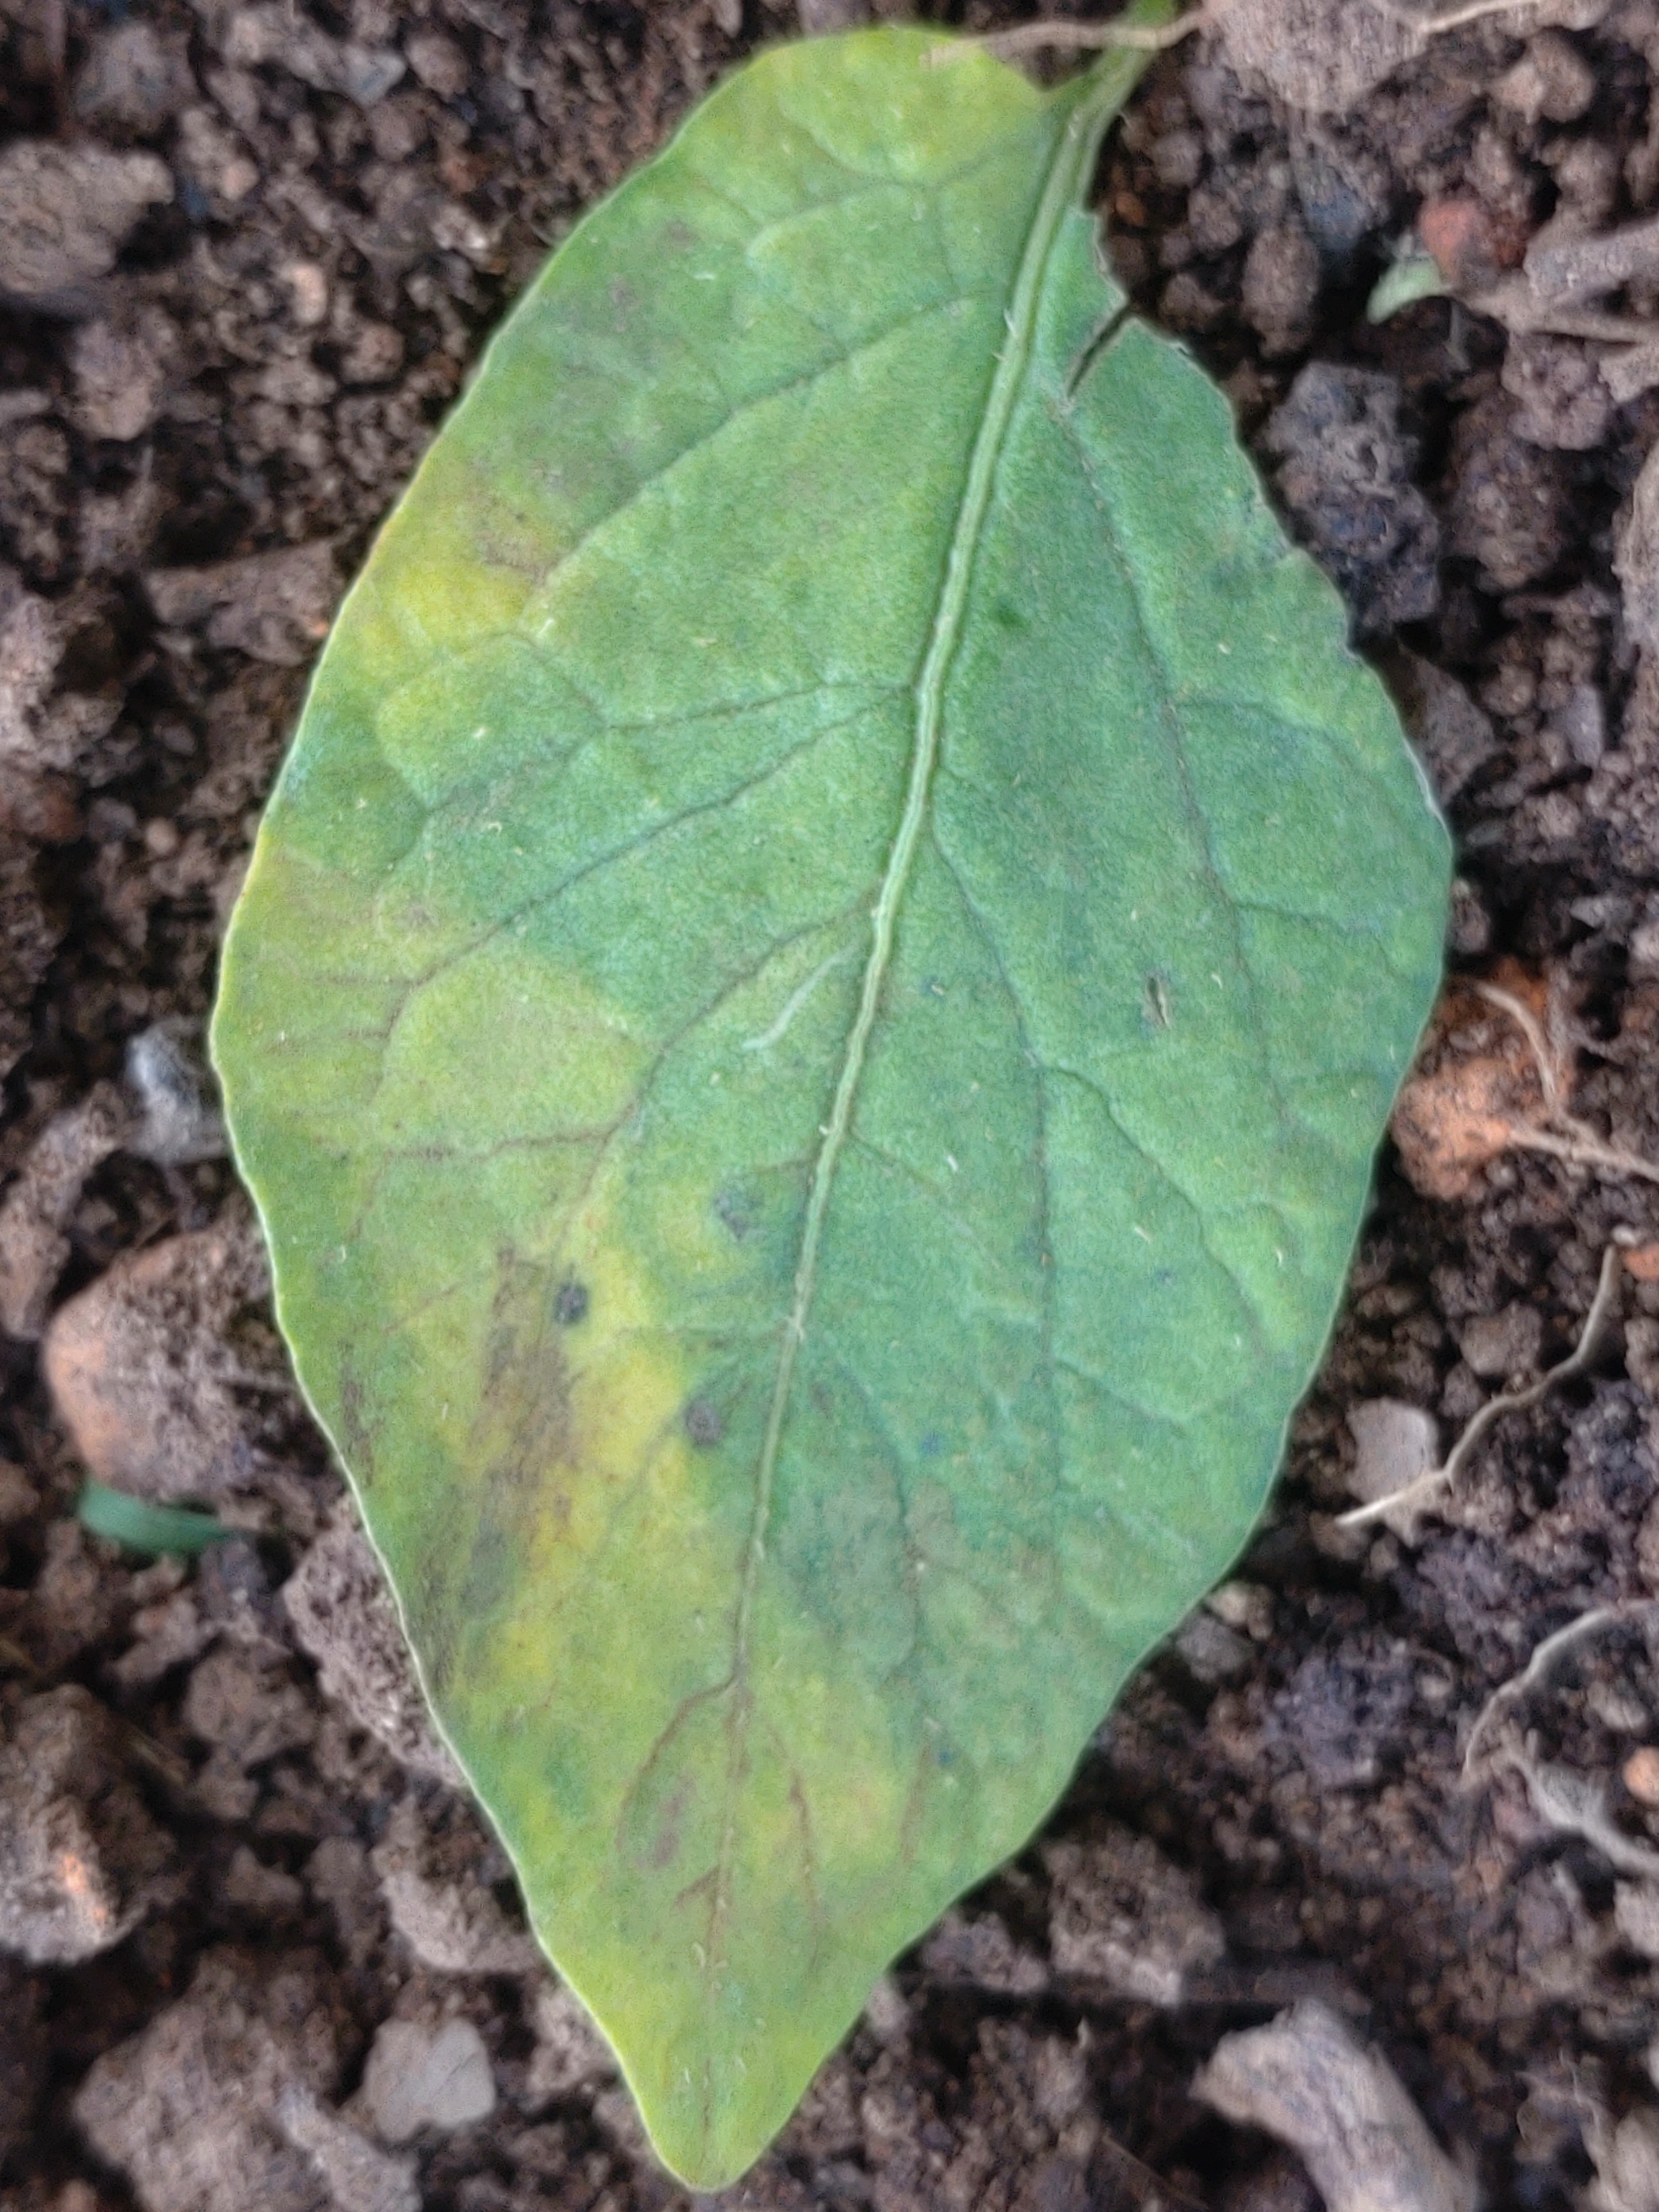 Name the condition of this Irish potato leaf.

late blight
